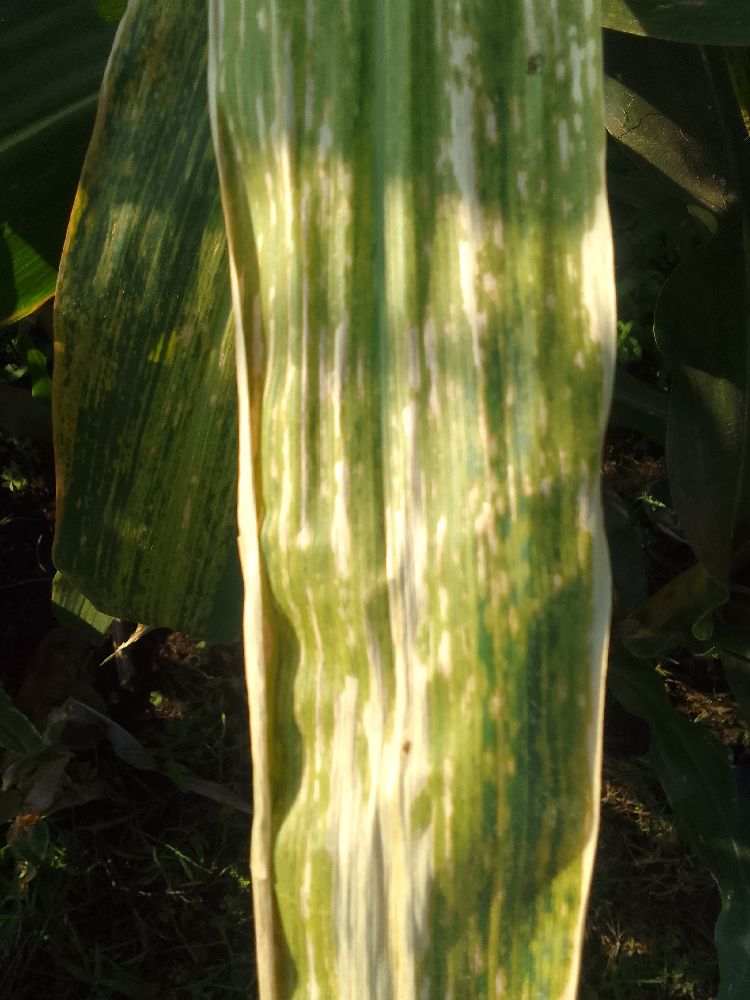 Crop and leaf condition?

maize, maize lethal necrosis
